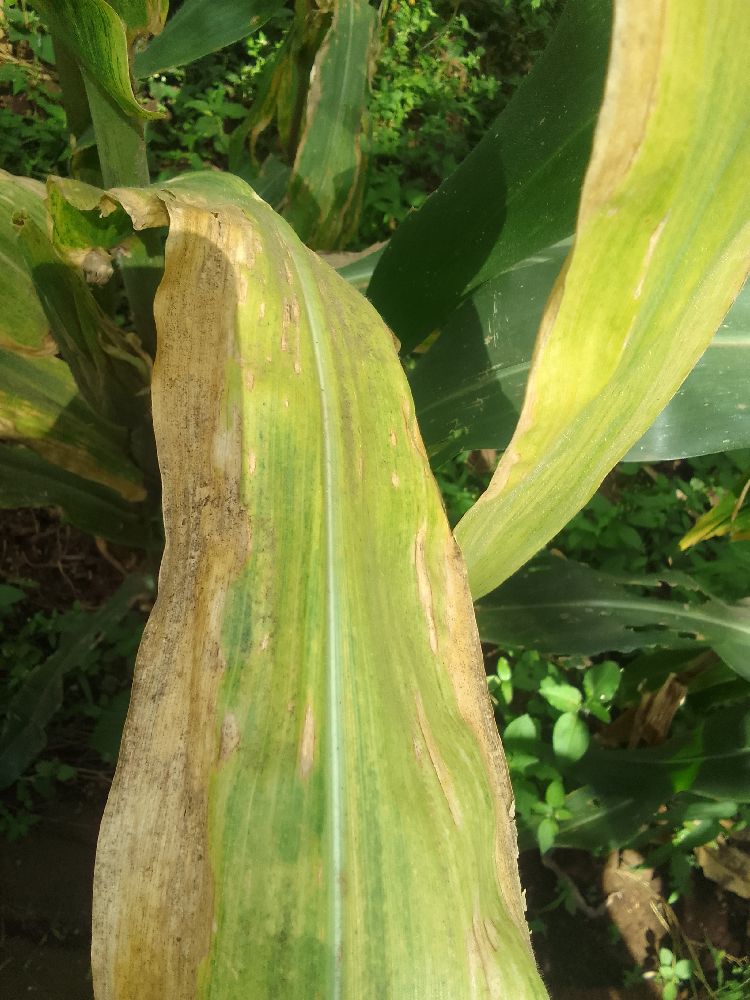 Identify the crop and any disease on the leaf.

maize, maize lethal necrosis
